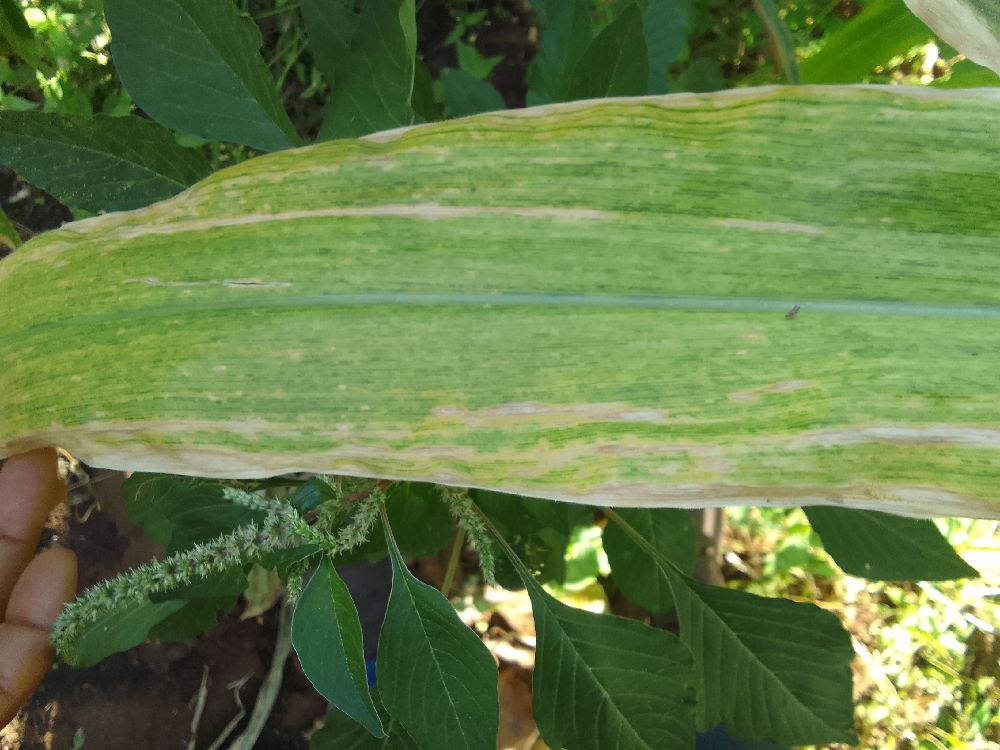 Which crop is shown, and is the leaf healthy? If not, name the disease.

maize, maize lethal necrosis
